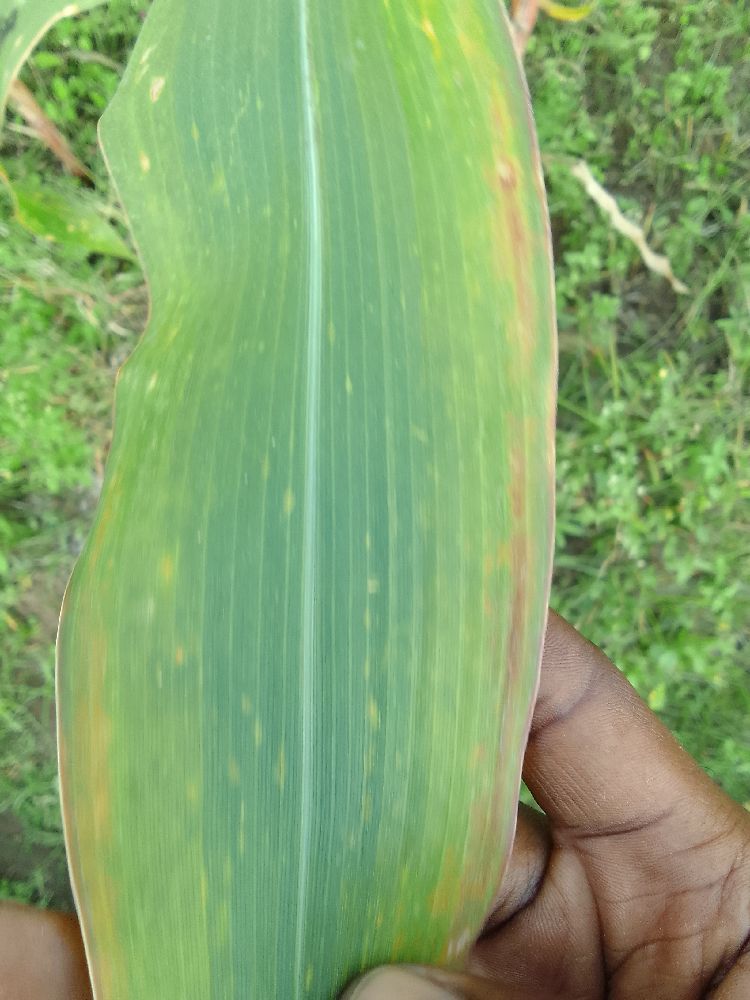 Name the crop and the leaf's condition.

maize, maize lethal necrosis
